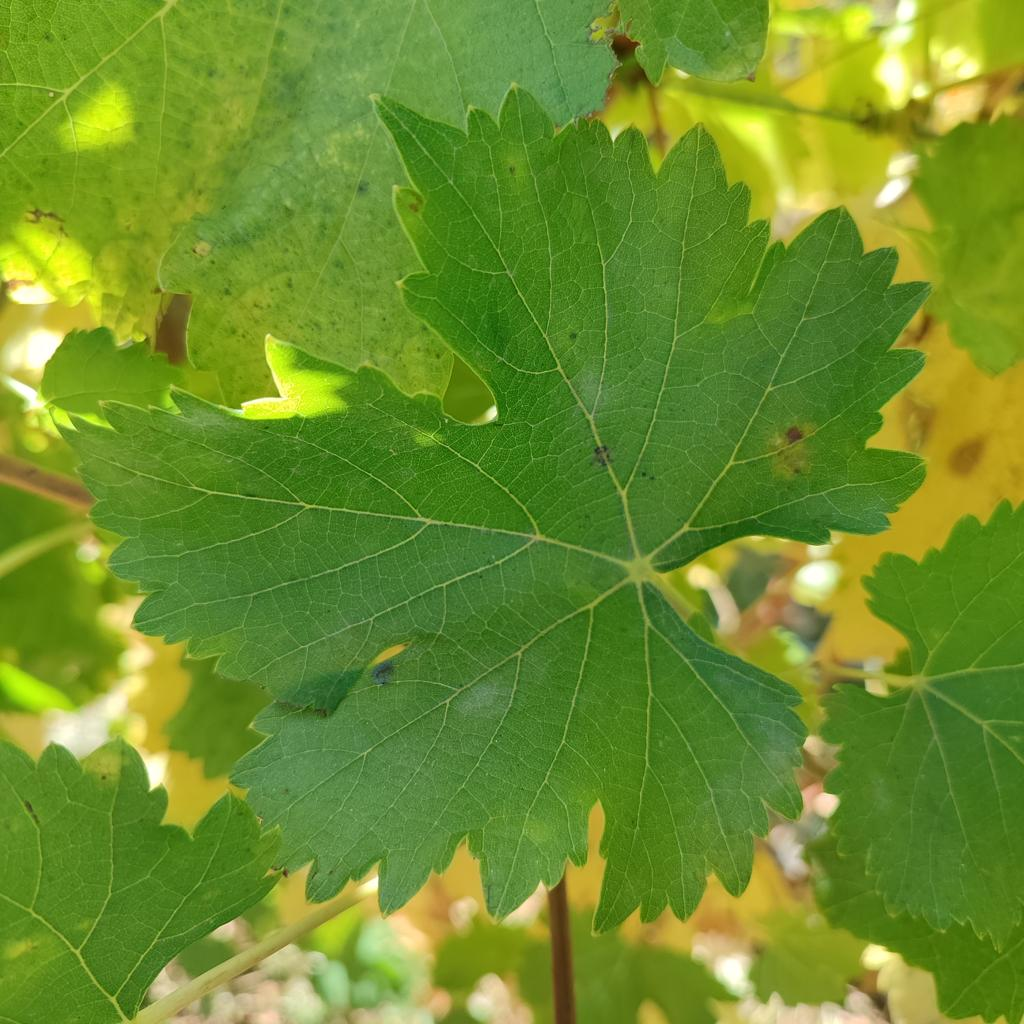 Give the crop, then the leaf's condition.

grapevine, powdery mildew
